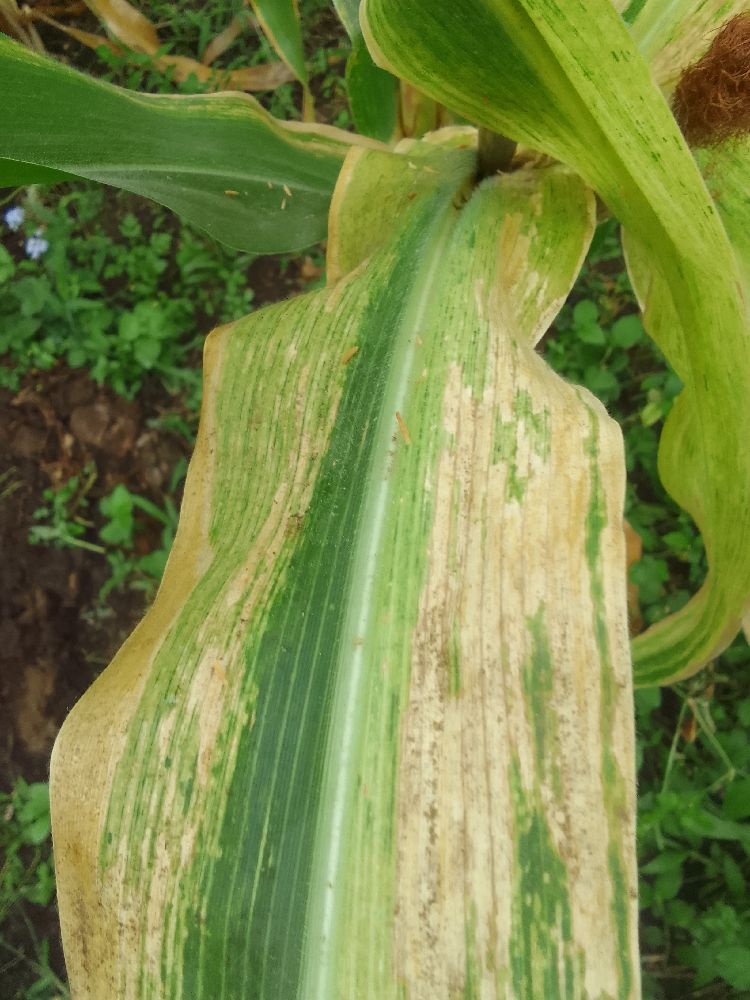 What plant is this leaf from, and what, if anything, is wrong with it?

maize, maize lethal necrosis
